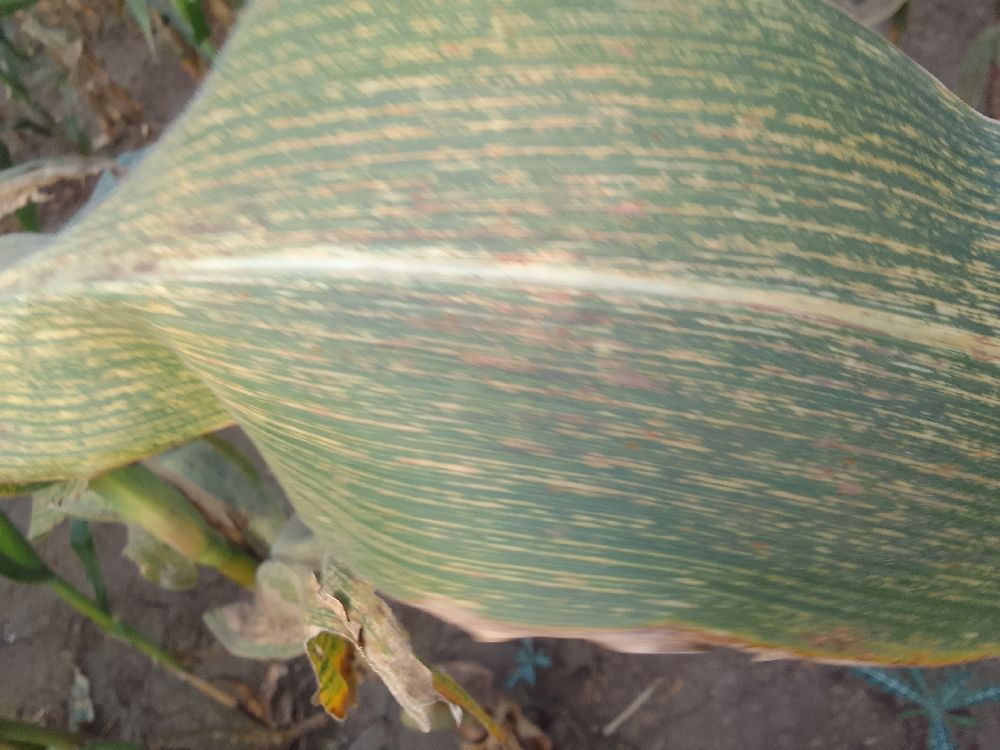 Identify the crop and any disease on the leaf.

maize, maize streak virus
